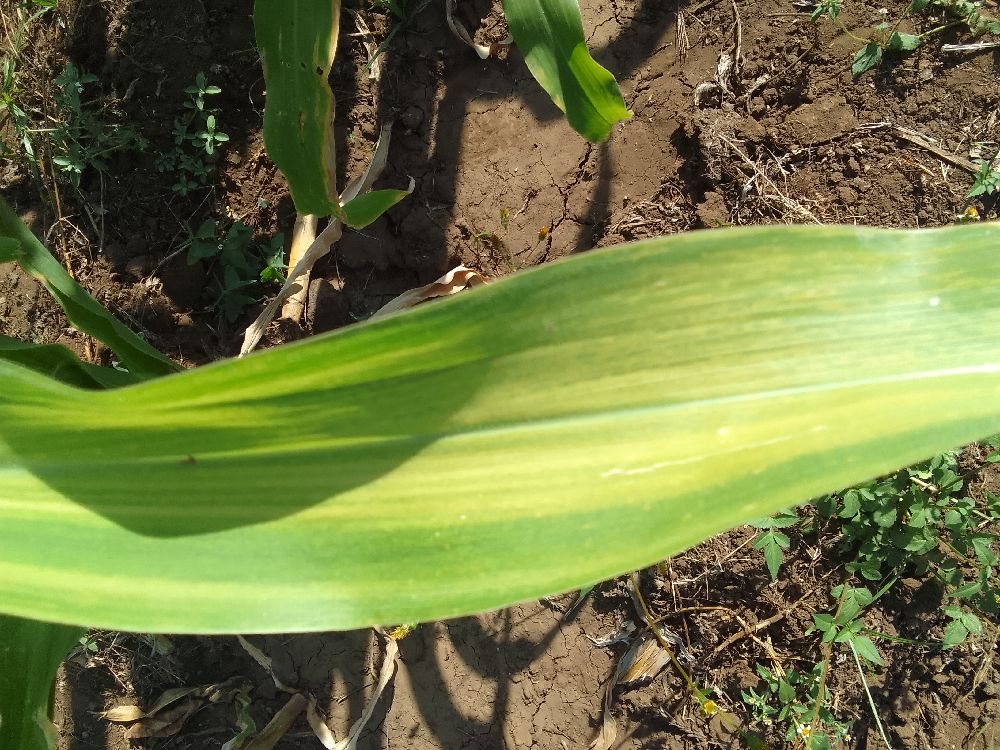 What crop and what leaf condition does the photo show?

maize, maize lethal necrosis
